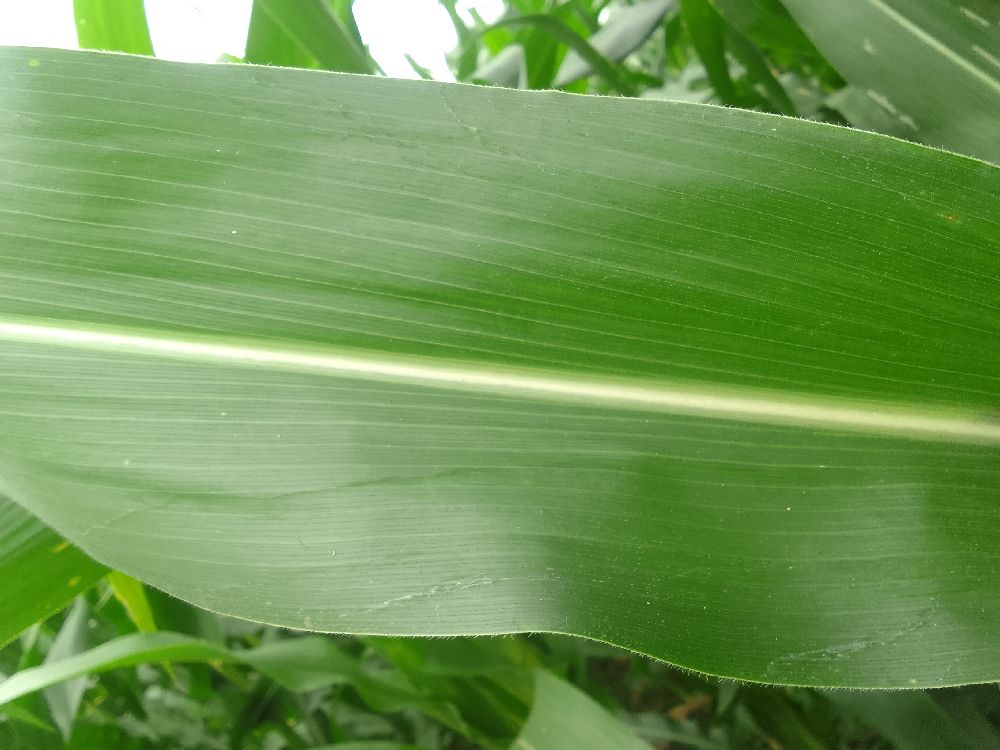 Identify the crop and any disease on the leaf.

maize, healthy
